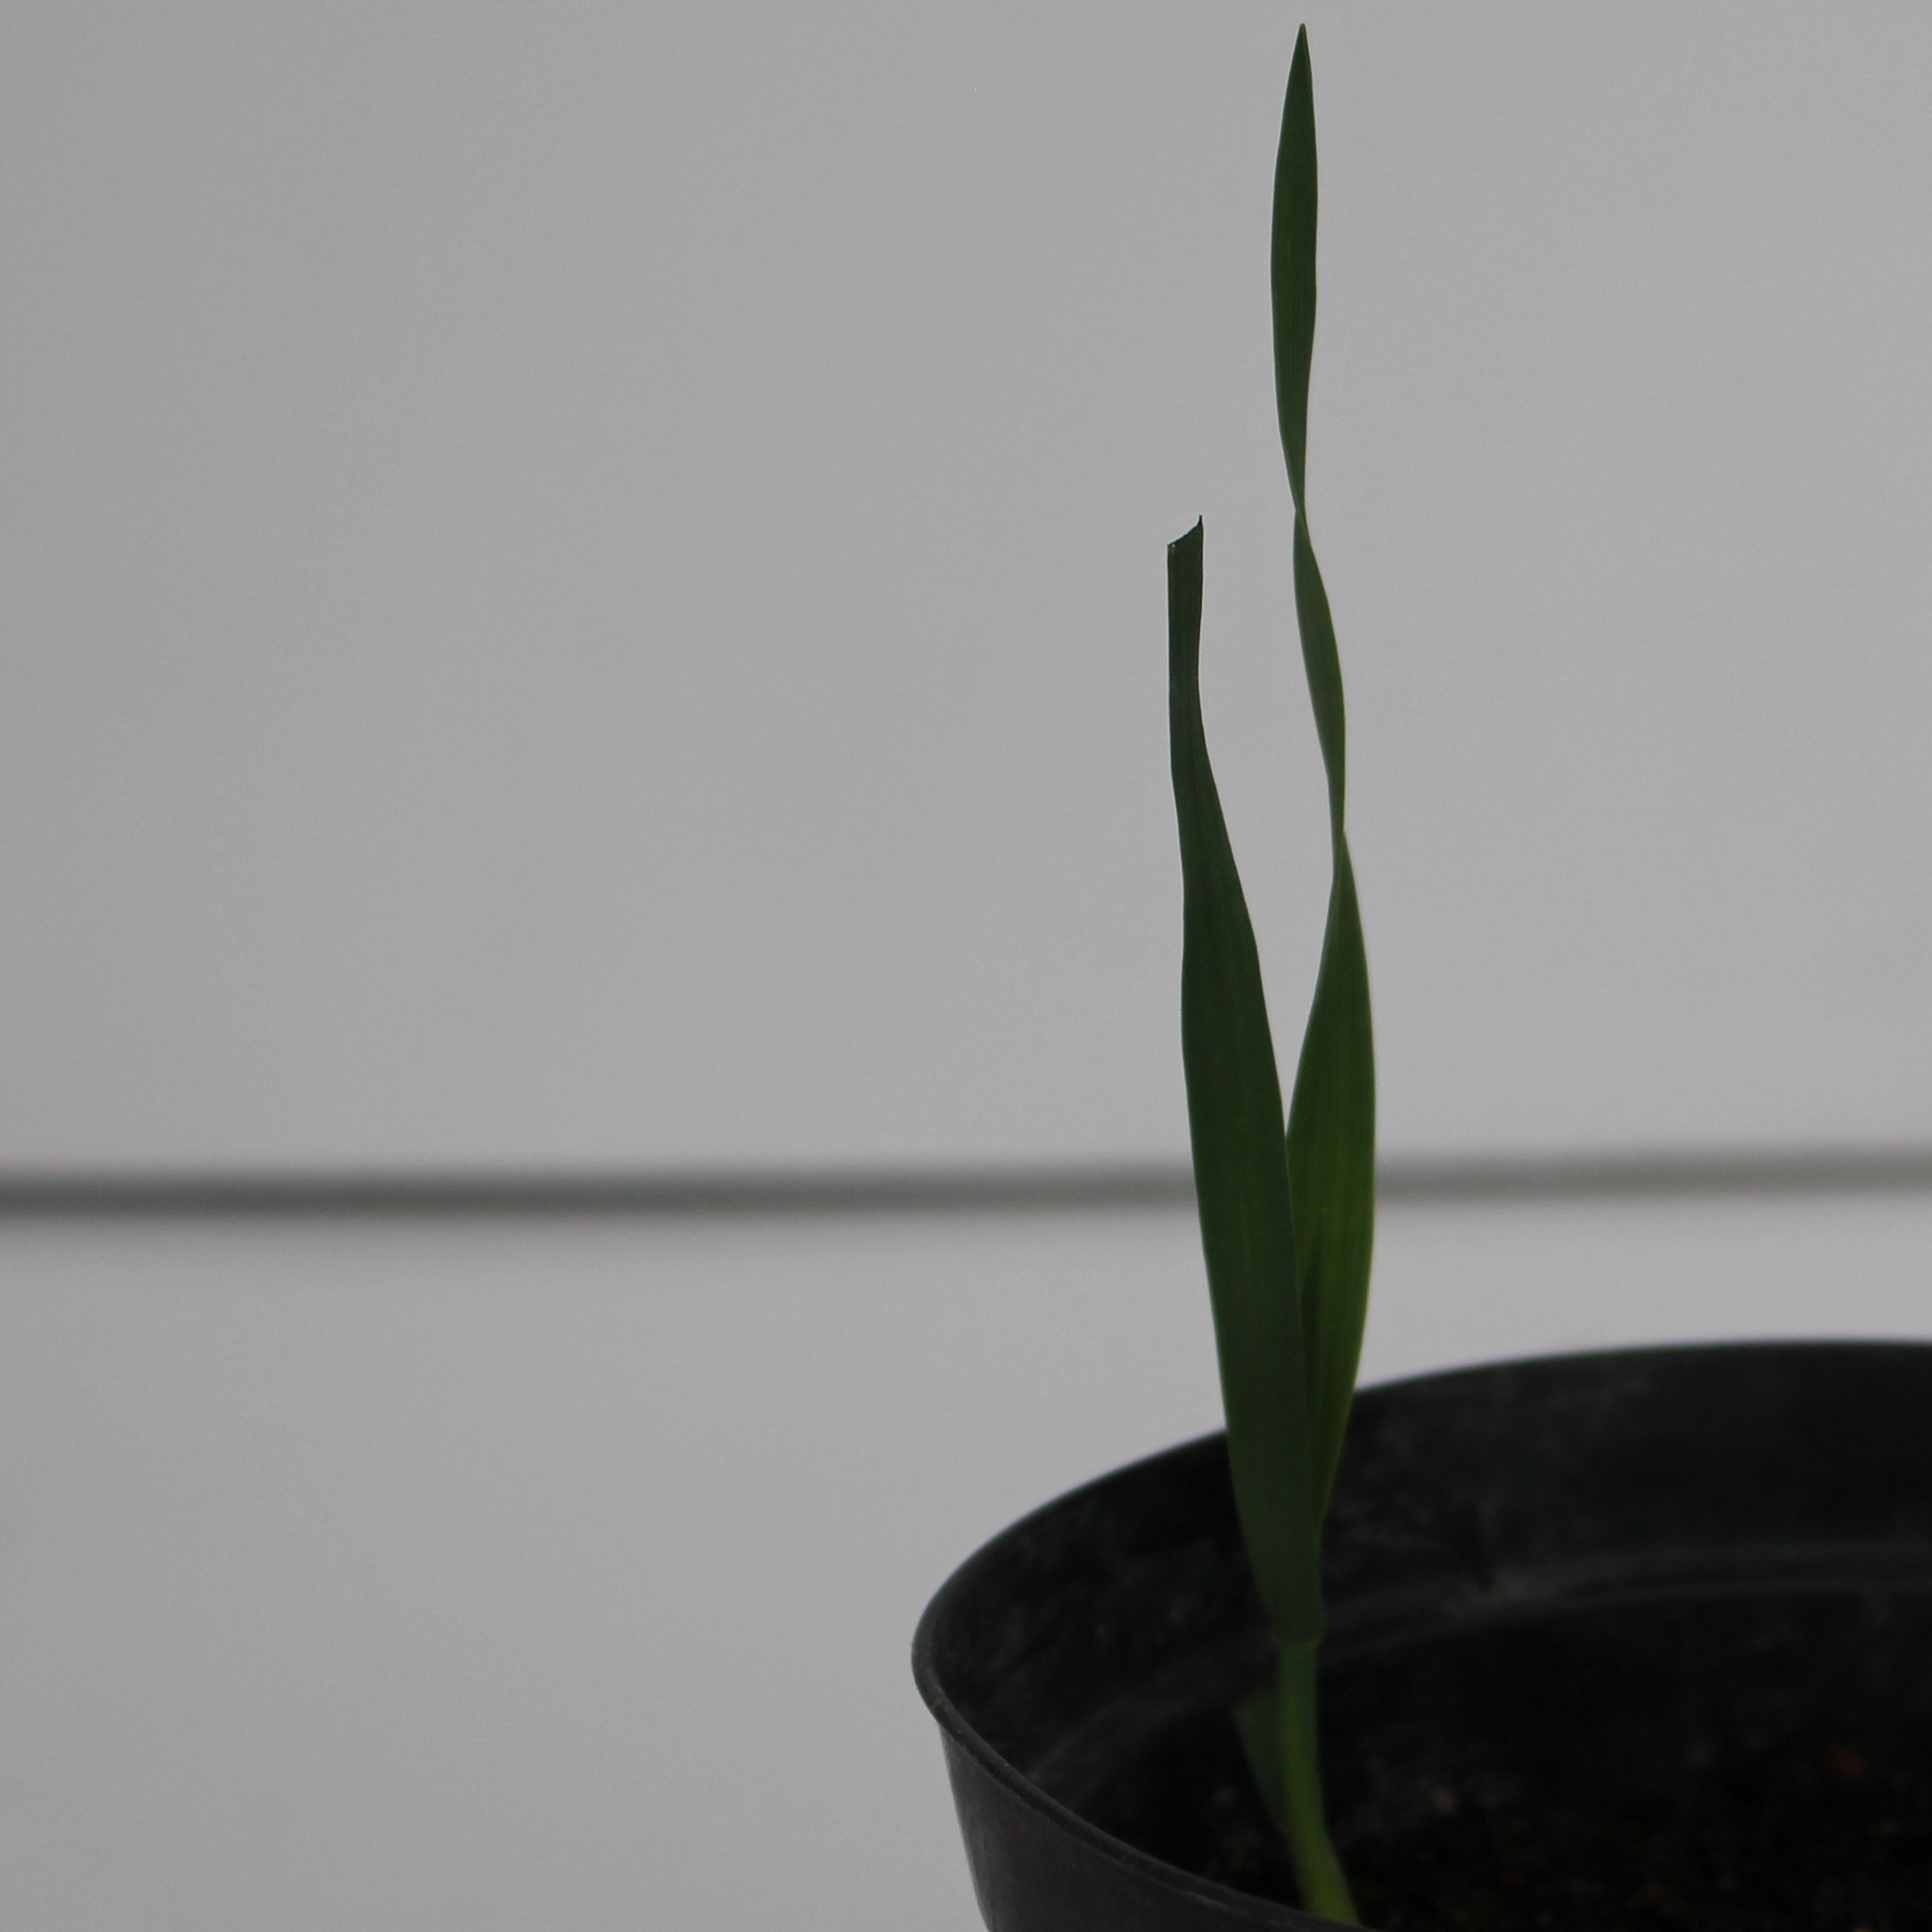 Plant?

Avena sterilis
